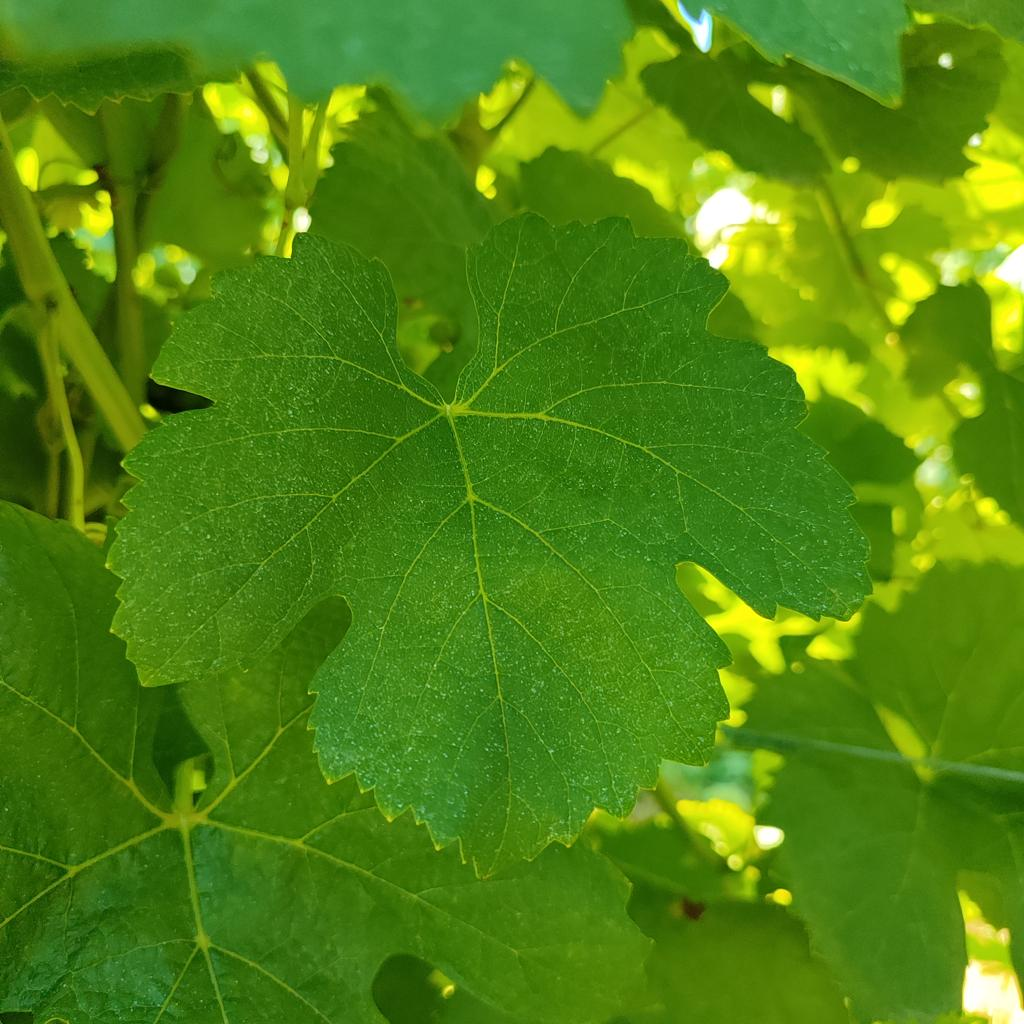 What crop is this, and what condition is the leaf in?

grapevine, healthy
